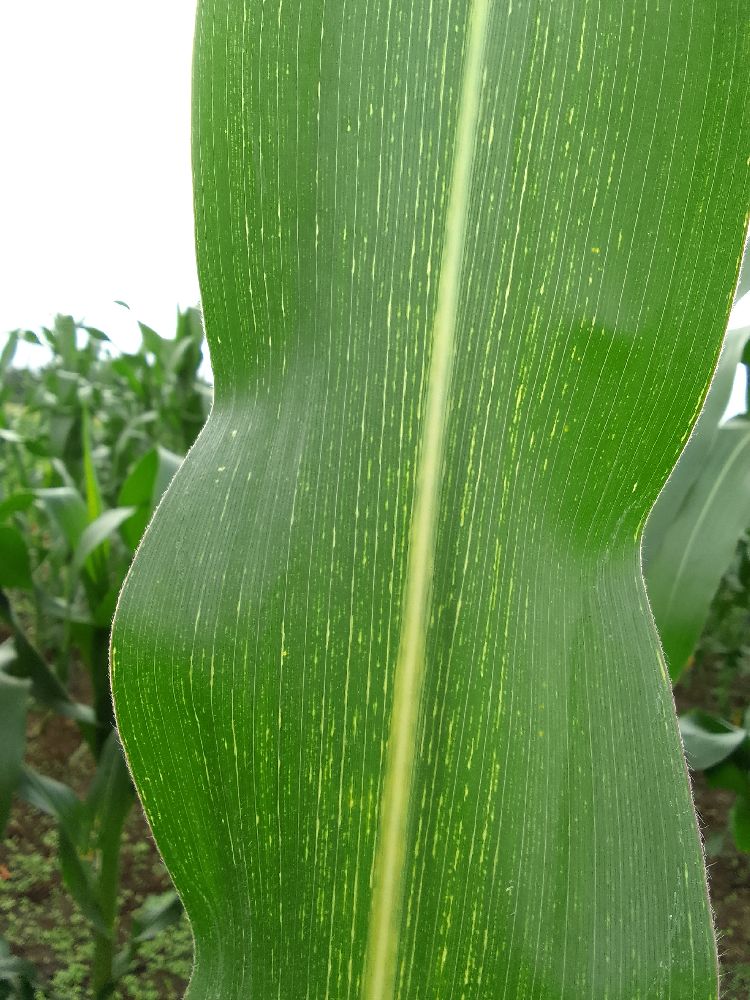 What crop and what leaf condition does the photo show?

maize, maize streak virus
